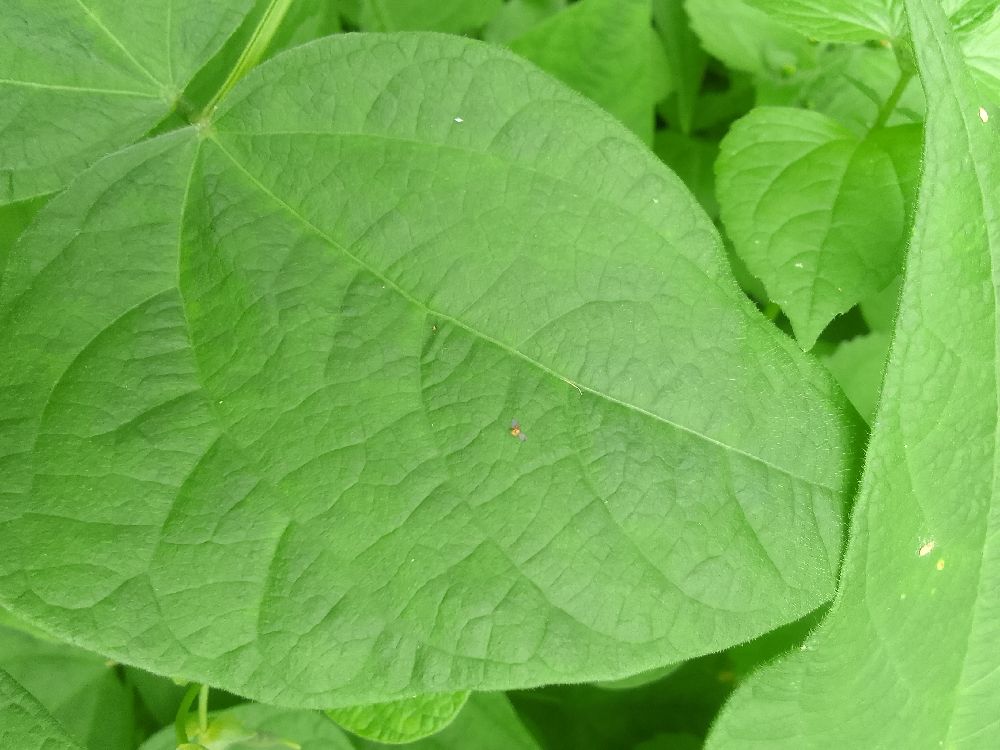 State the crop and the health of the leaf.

common bean, healthy
